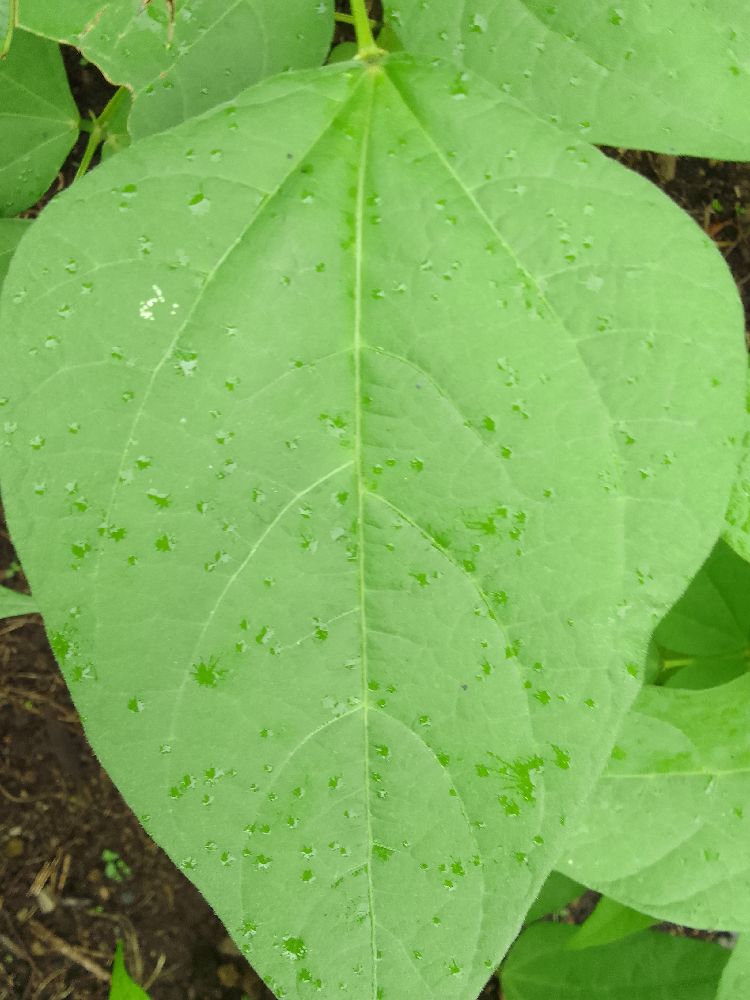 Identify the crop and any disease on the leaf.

common bean, healthy
